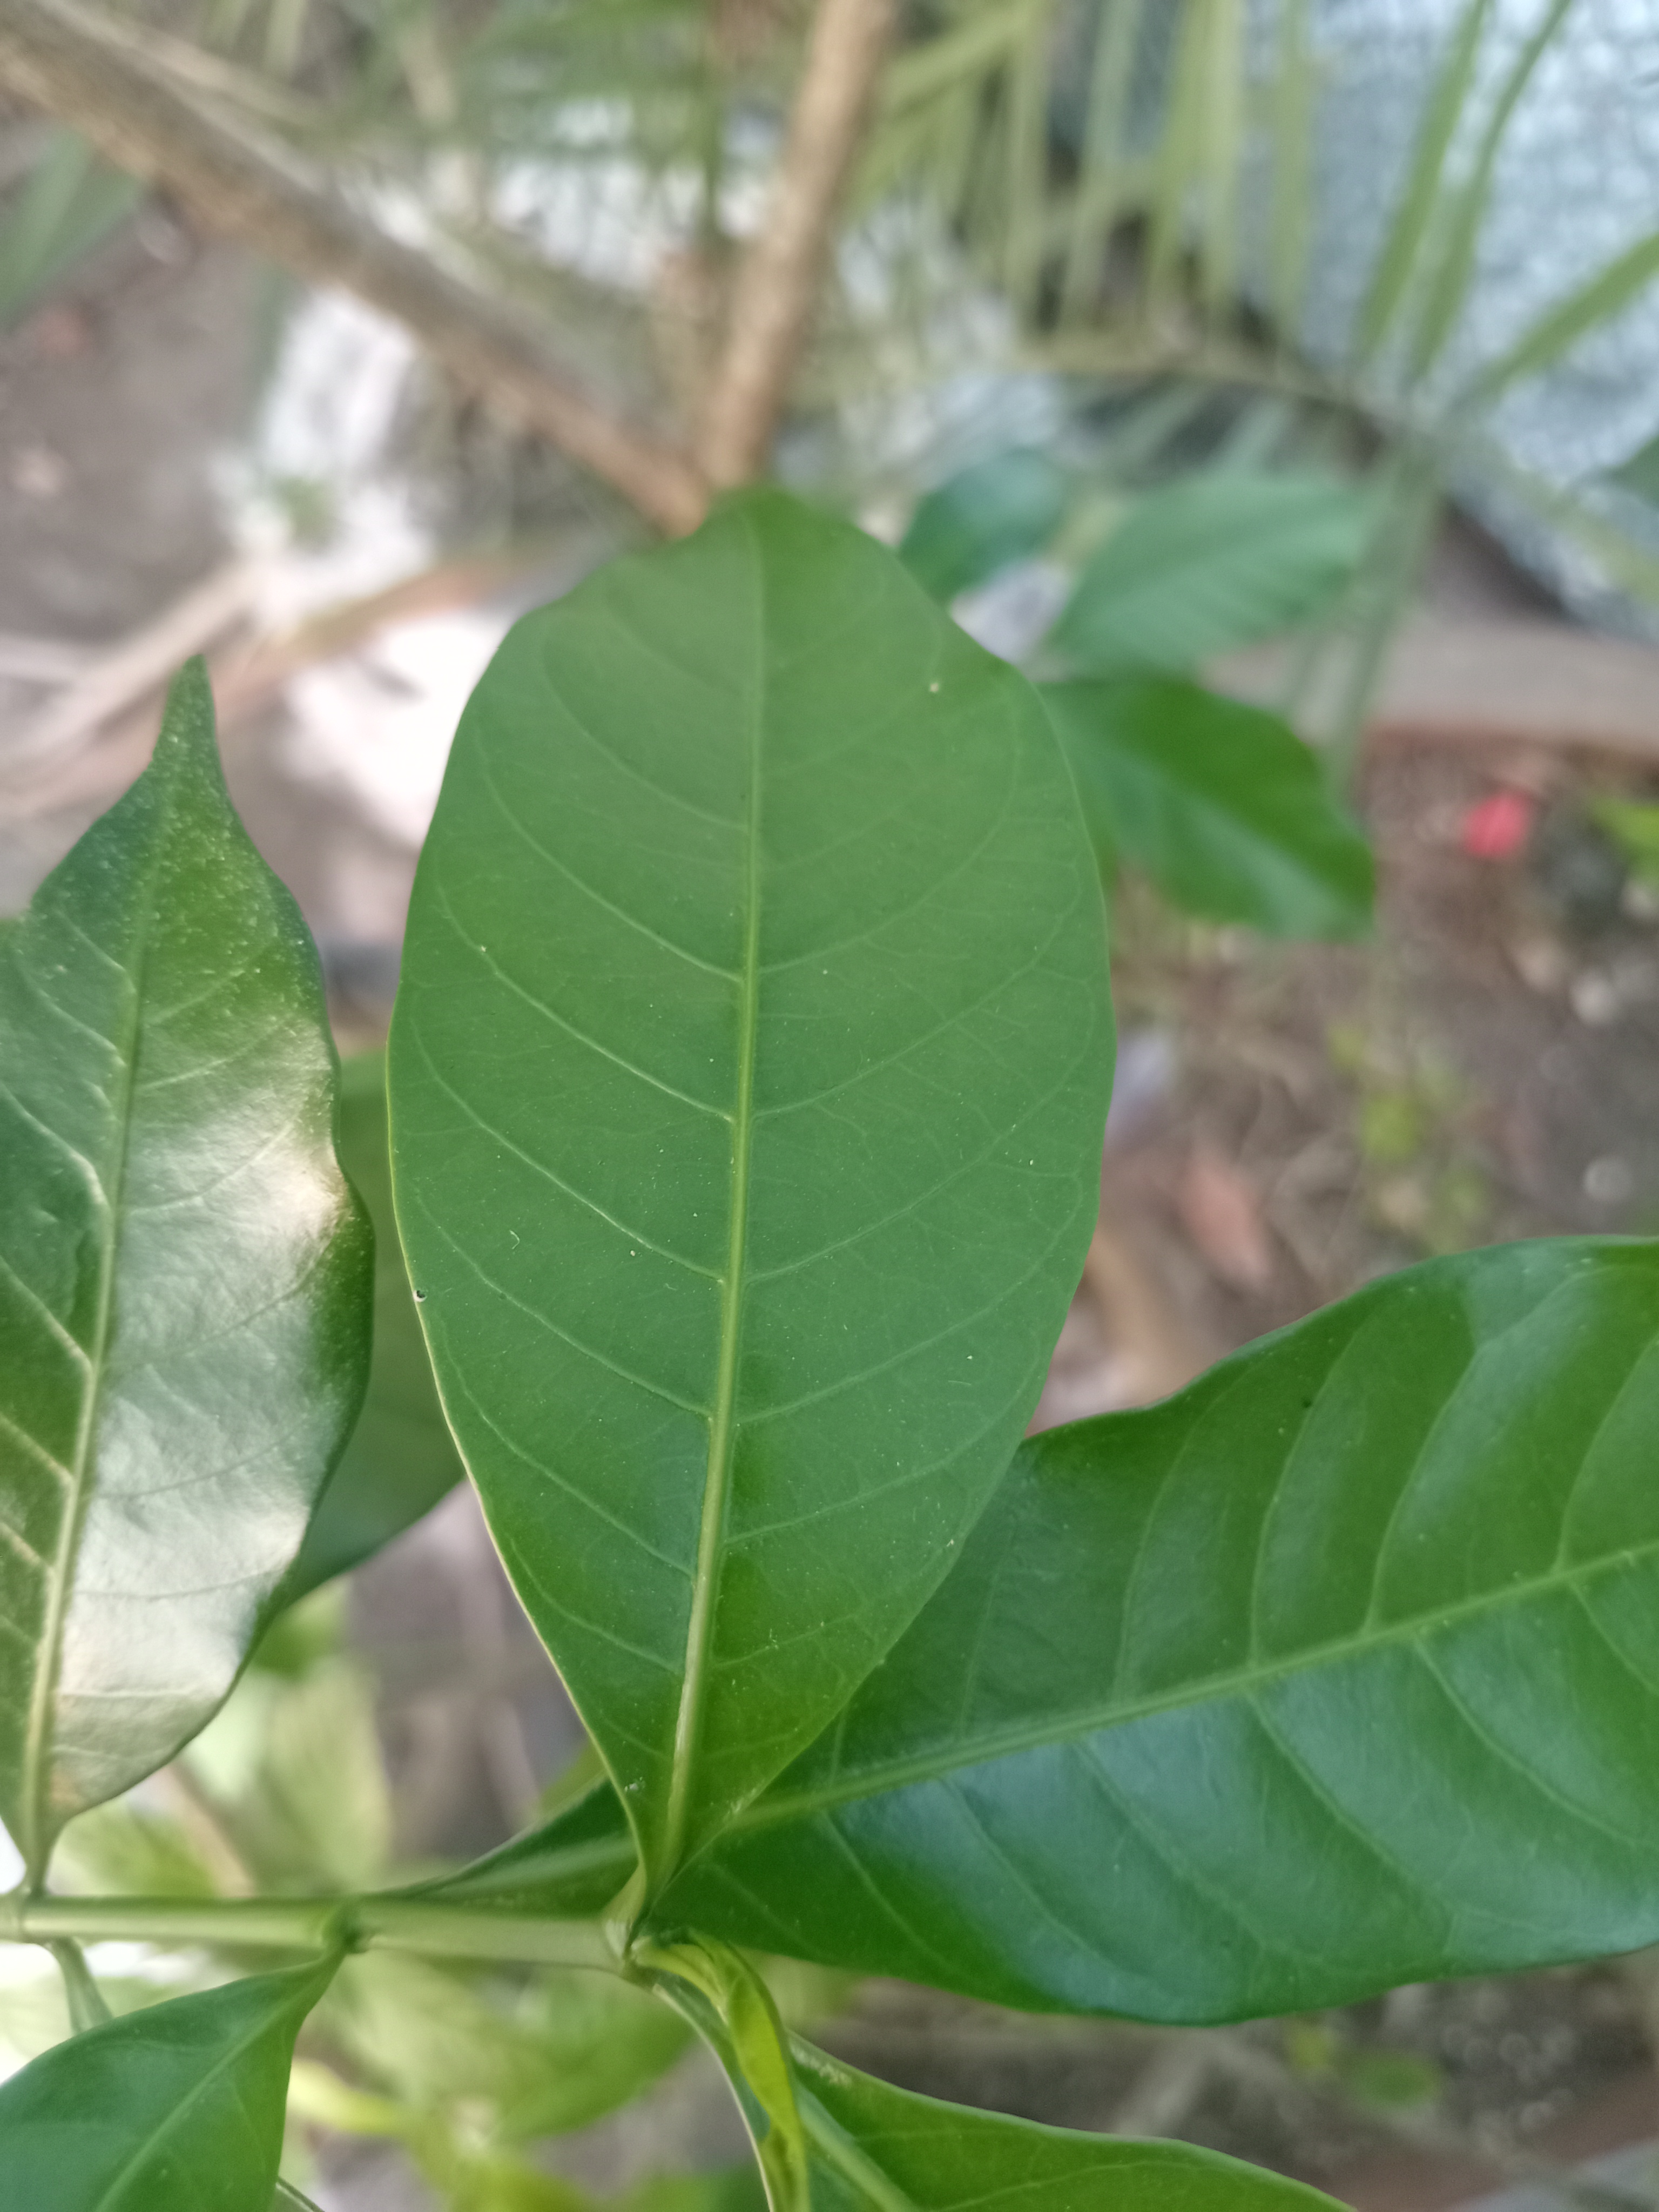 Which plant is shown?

togor
